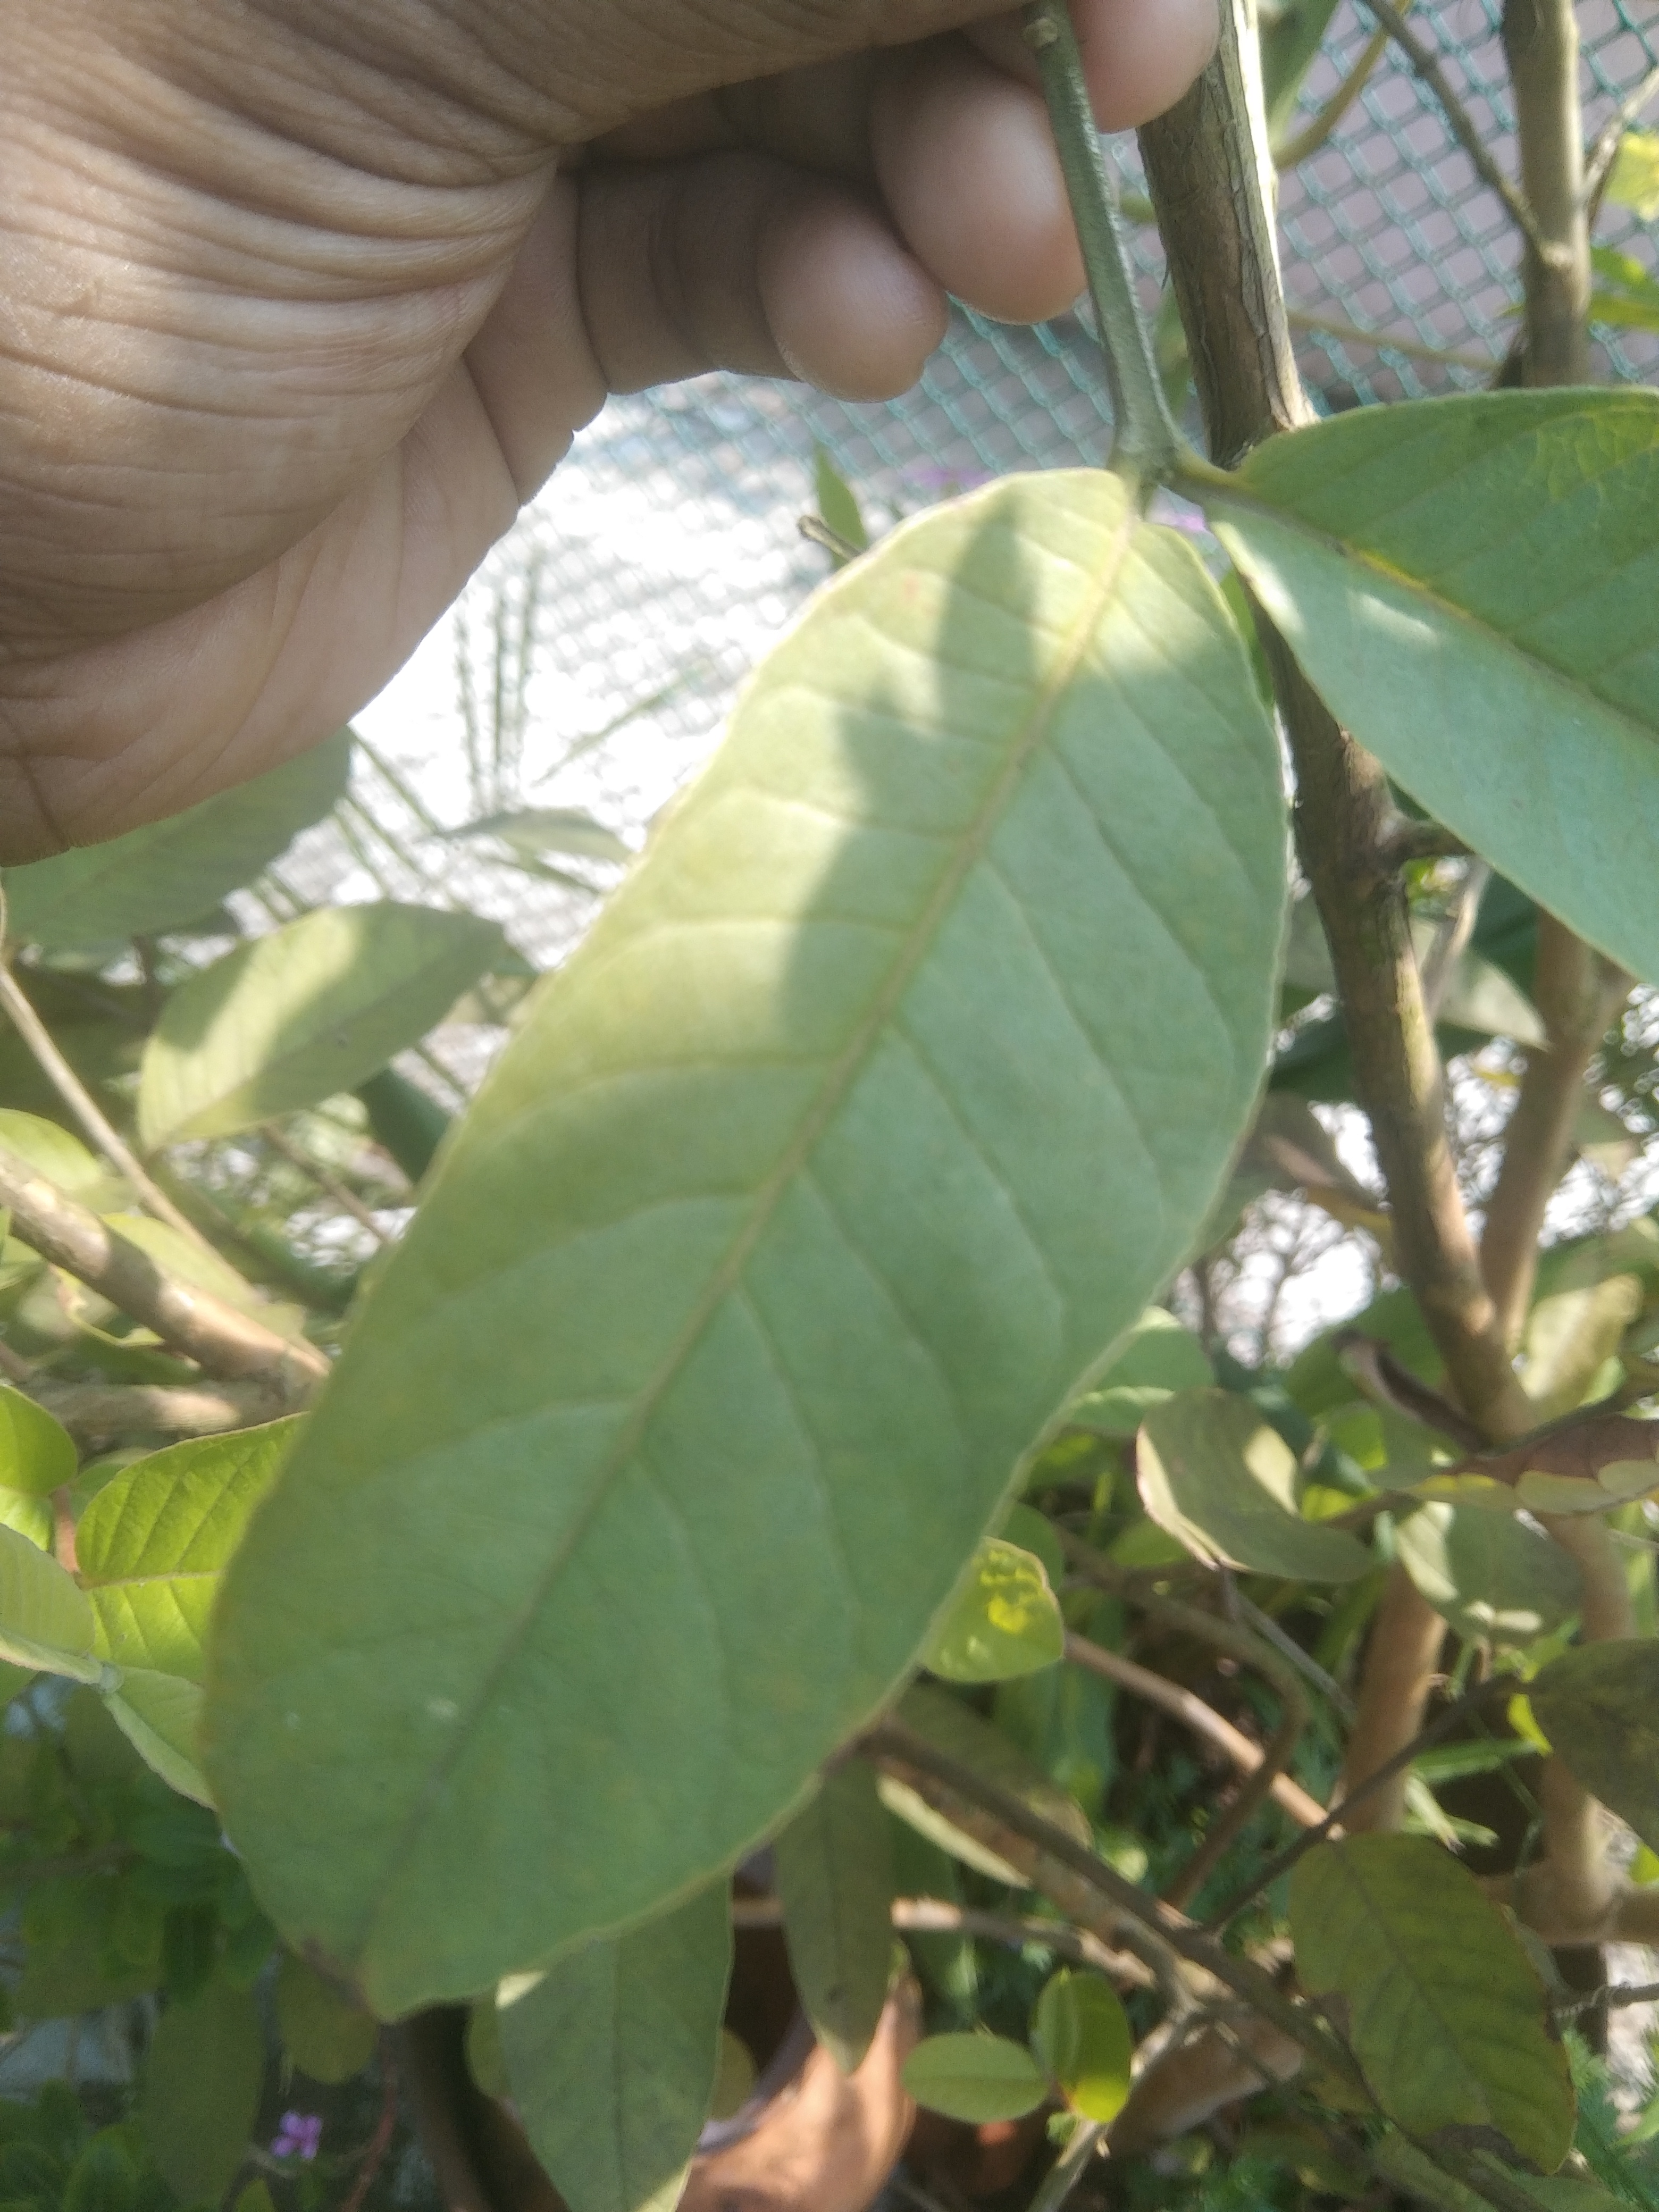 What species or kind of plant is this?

guava
